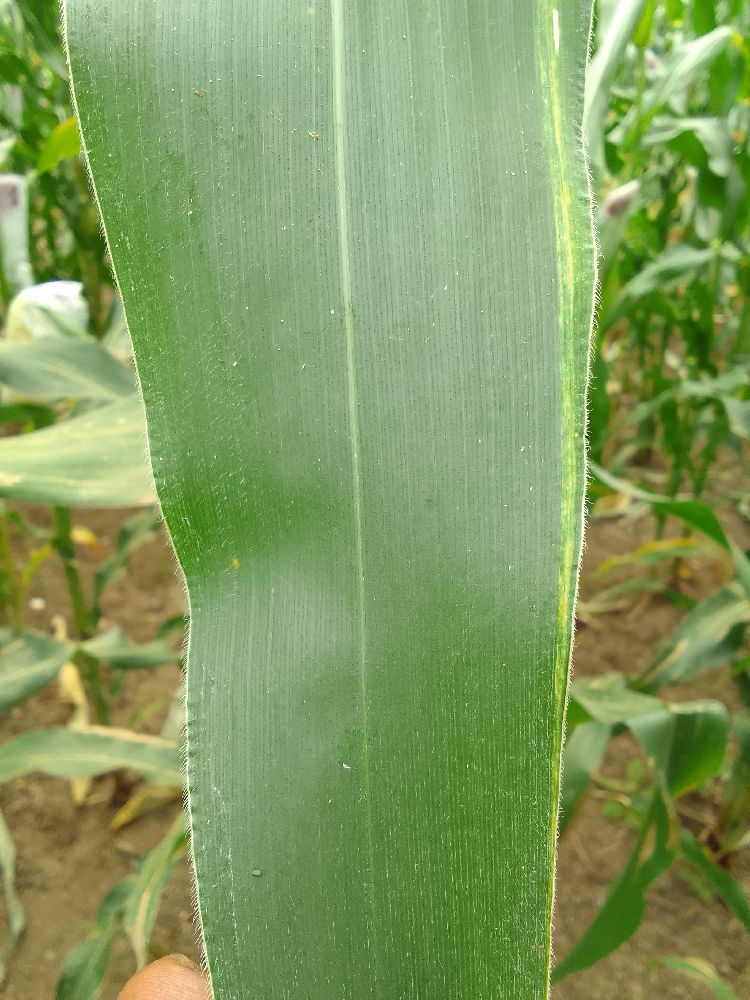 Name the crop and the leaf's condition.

maize, healthy
